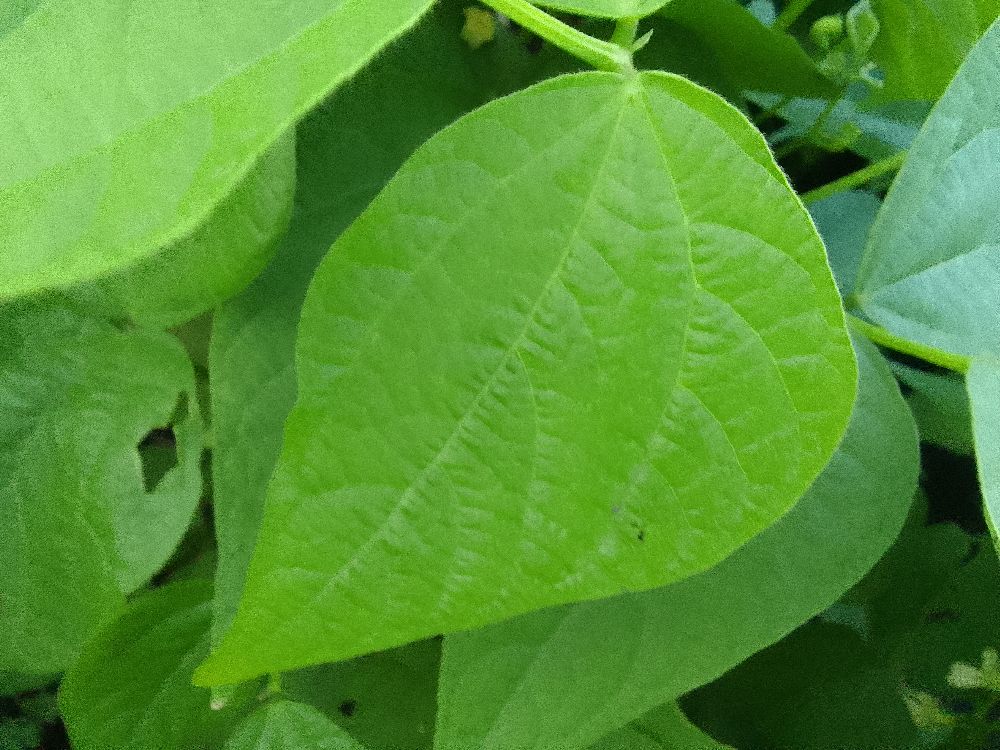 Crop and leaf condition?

common bean, healthy
